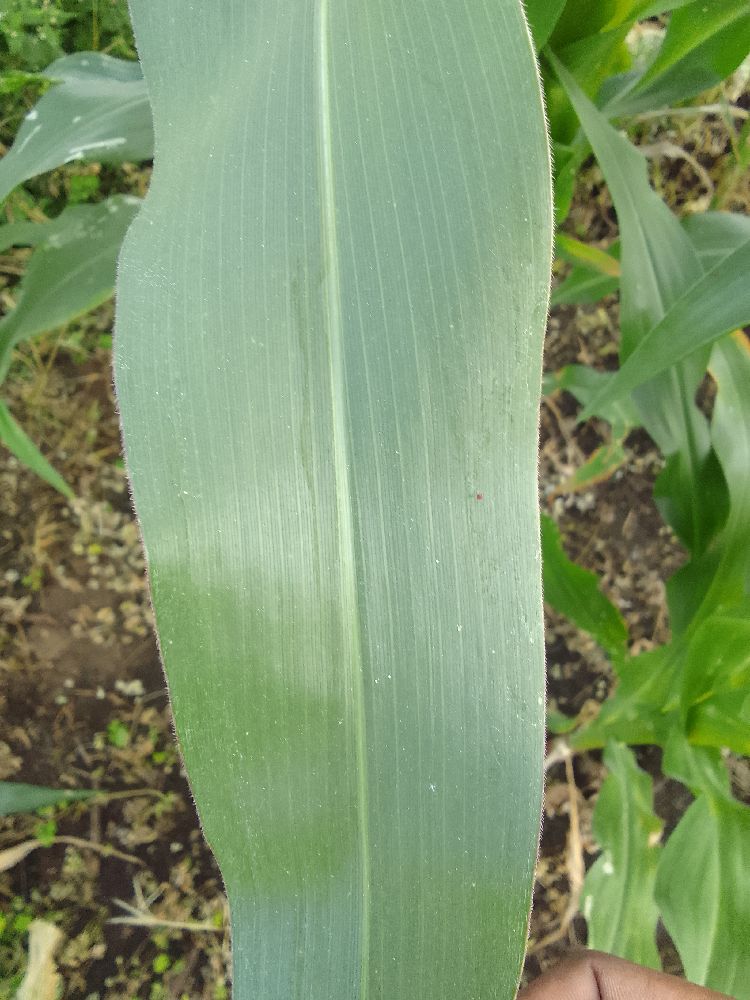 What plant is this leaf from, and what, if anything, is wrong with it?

maize, healthy
